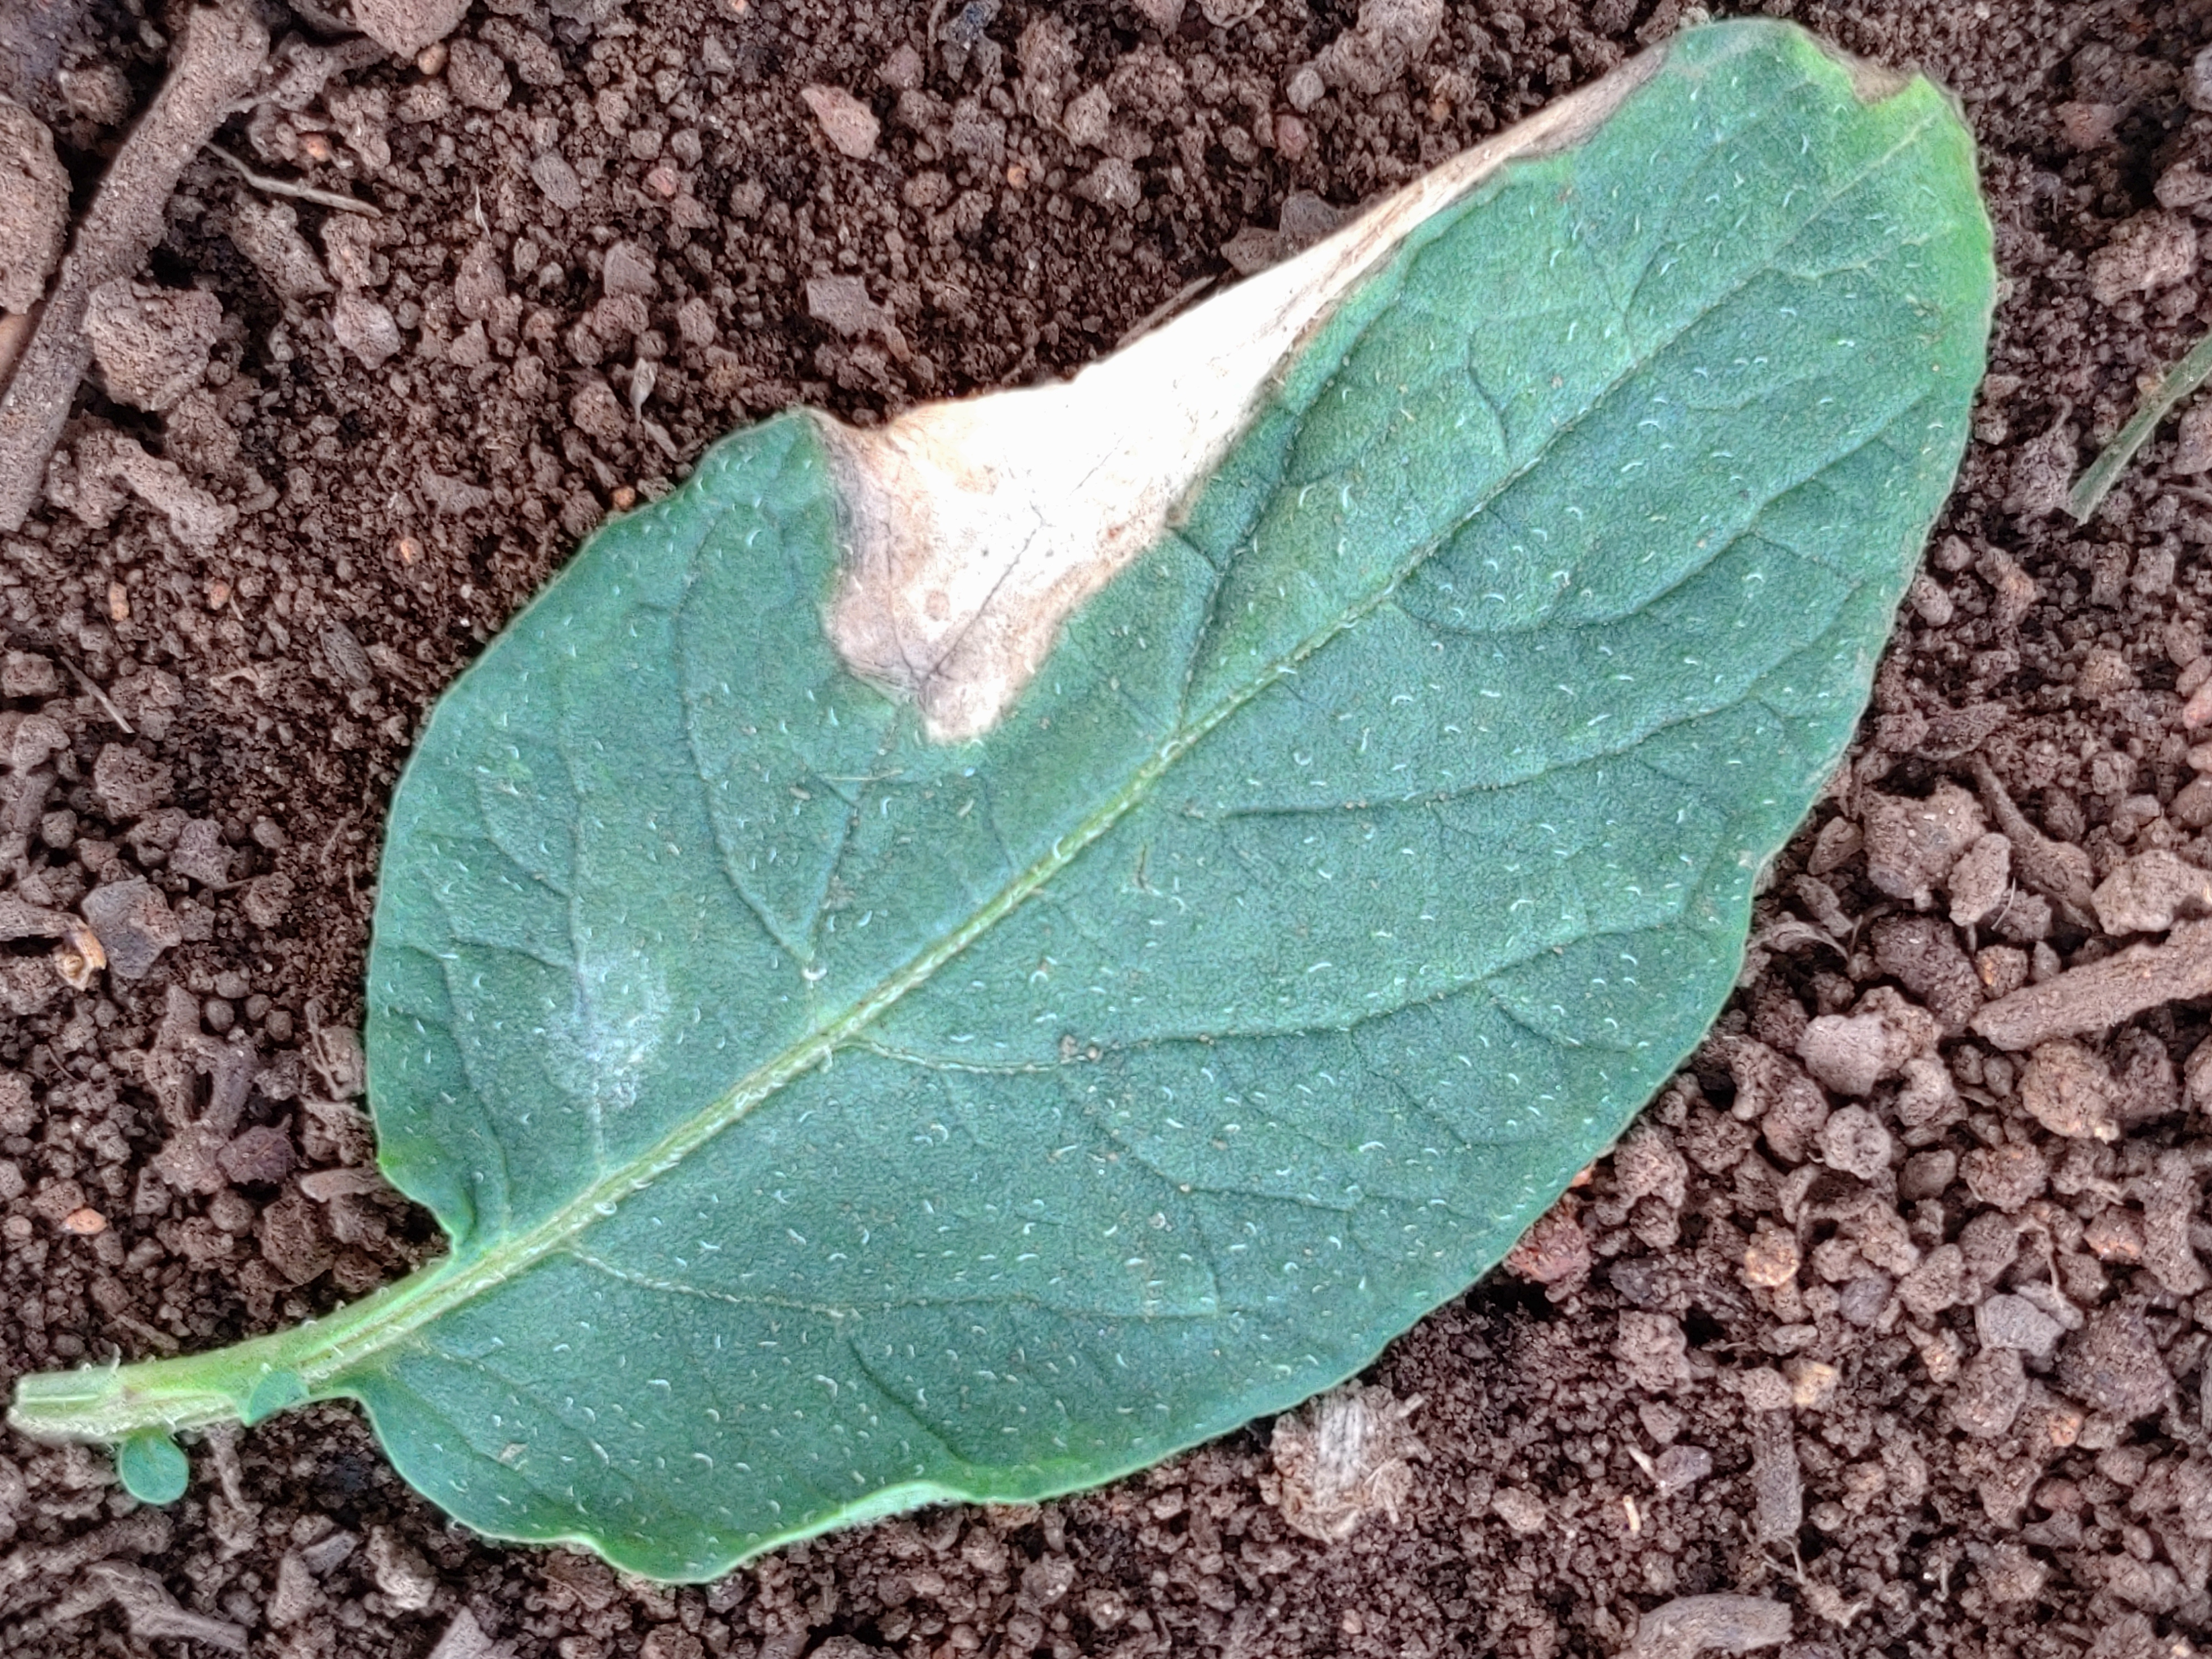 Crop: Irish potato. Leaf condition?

early blight
